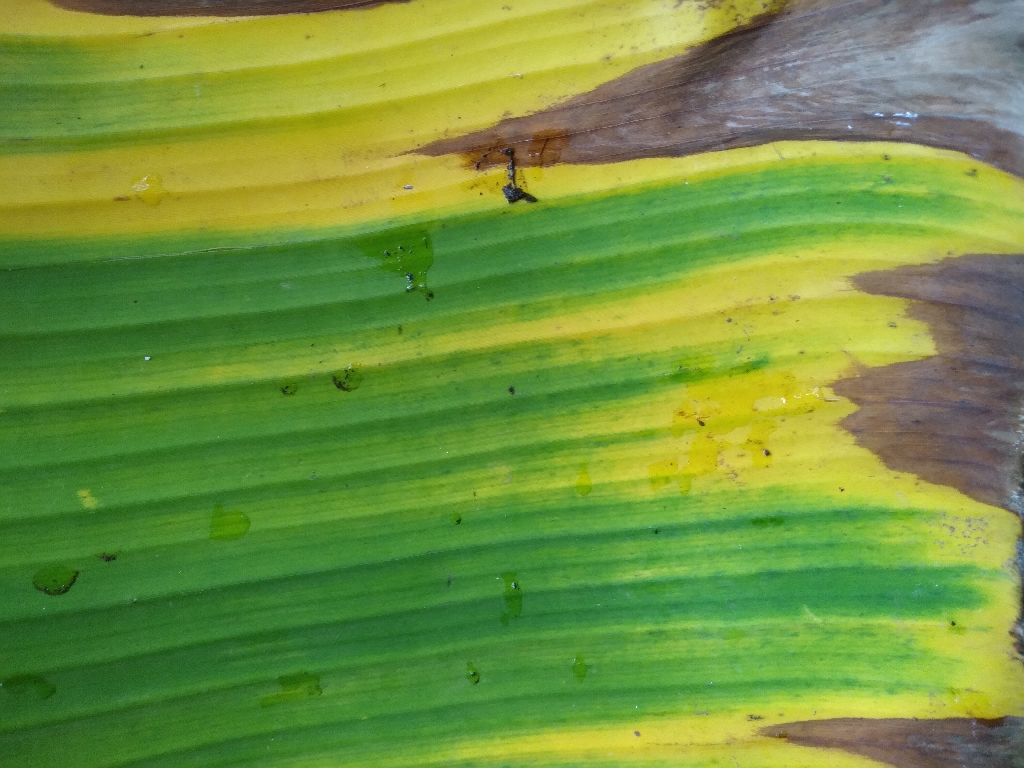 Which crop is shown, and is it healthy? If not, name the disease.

banana, fusarium wilt race 1
